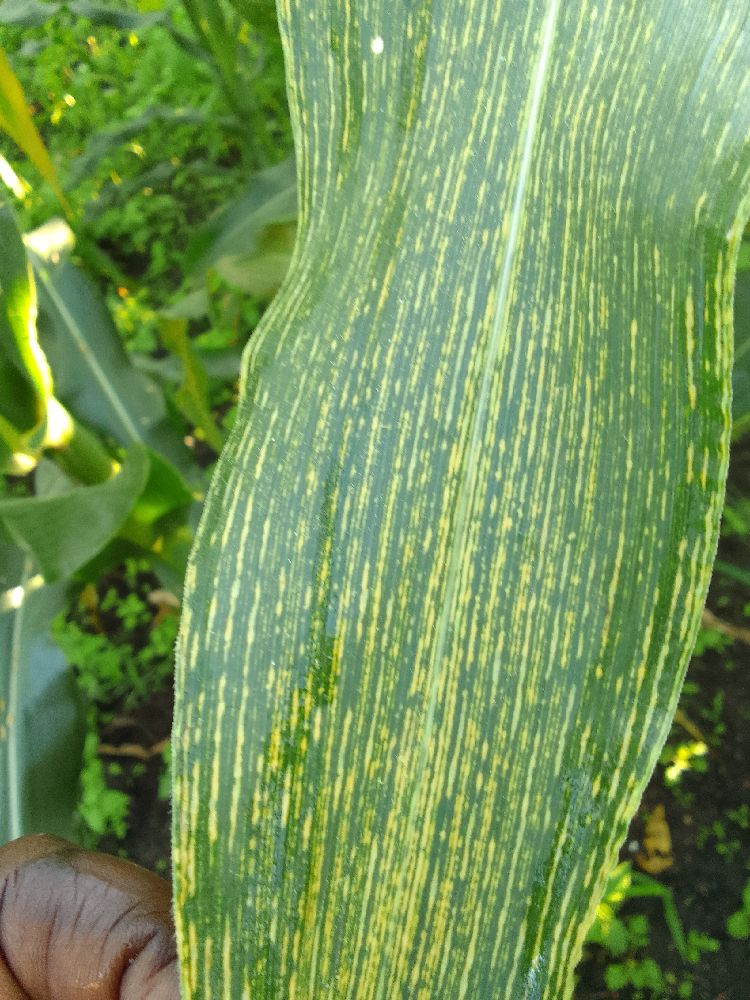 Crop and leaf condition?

maize, maize streak virus
